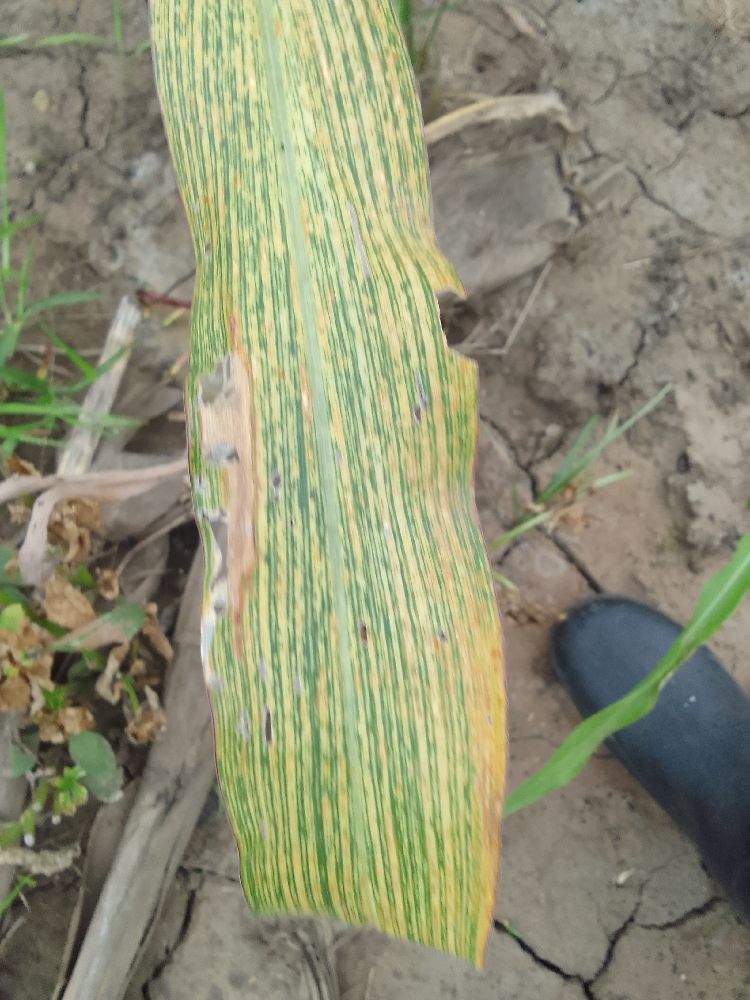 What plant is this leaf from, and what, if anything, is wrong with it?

maize, maize streak virus
